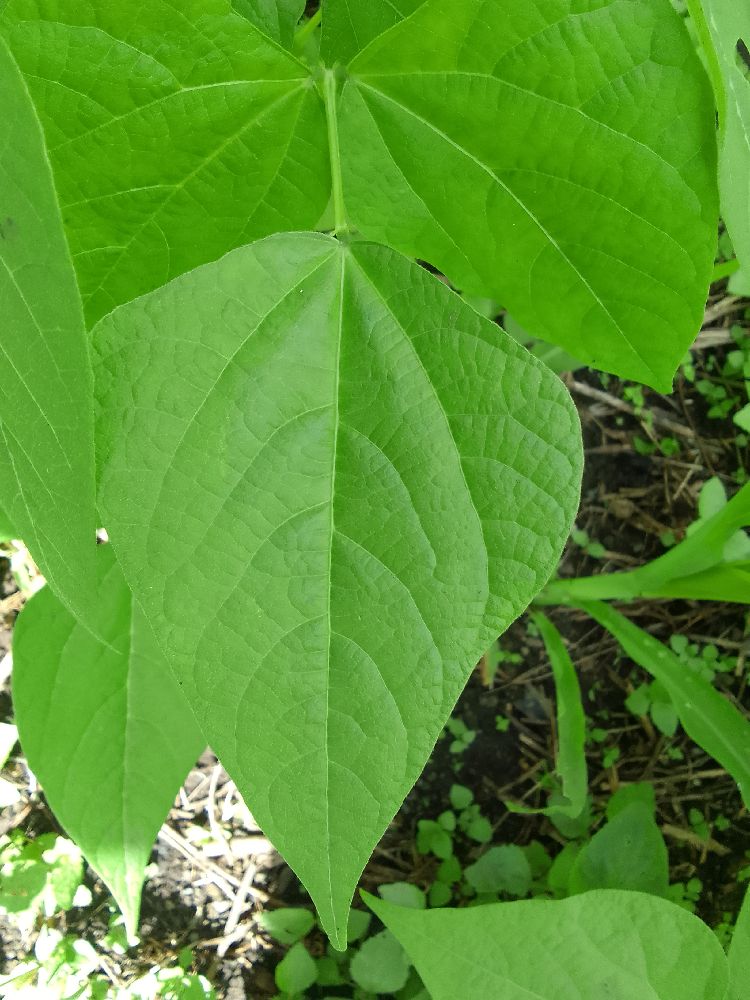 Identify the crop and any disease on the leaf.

common bean, healthy
